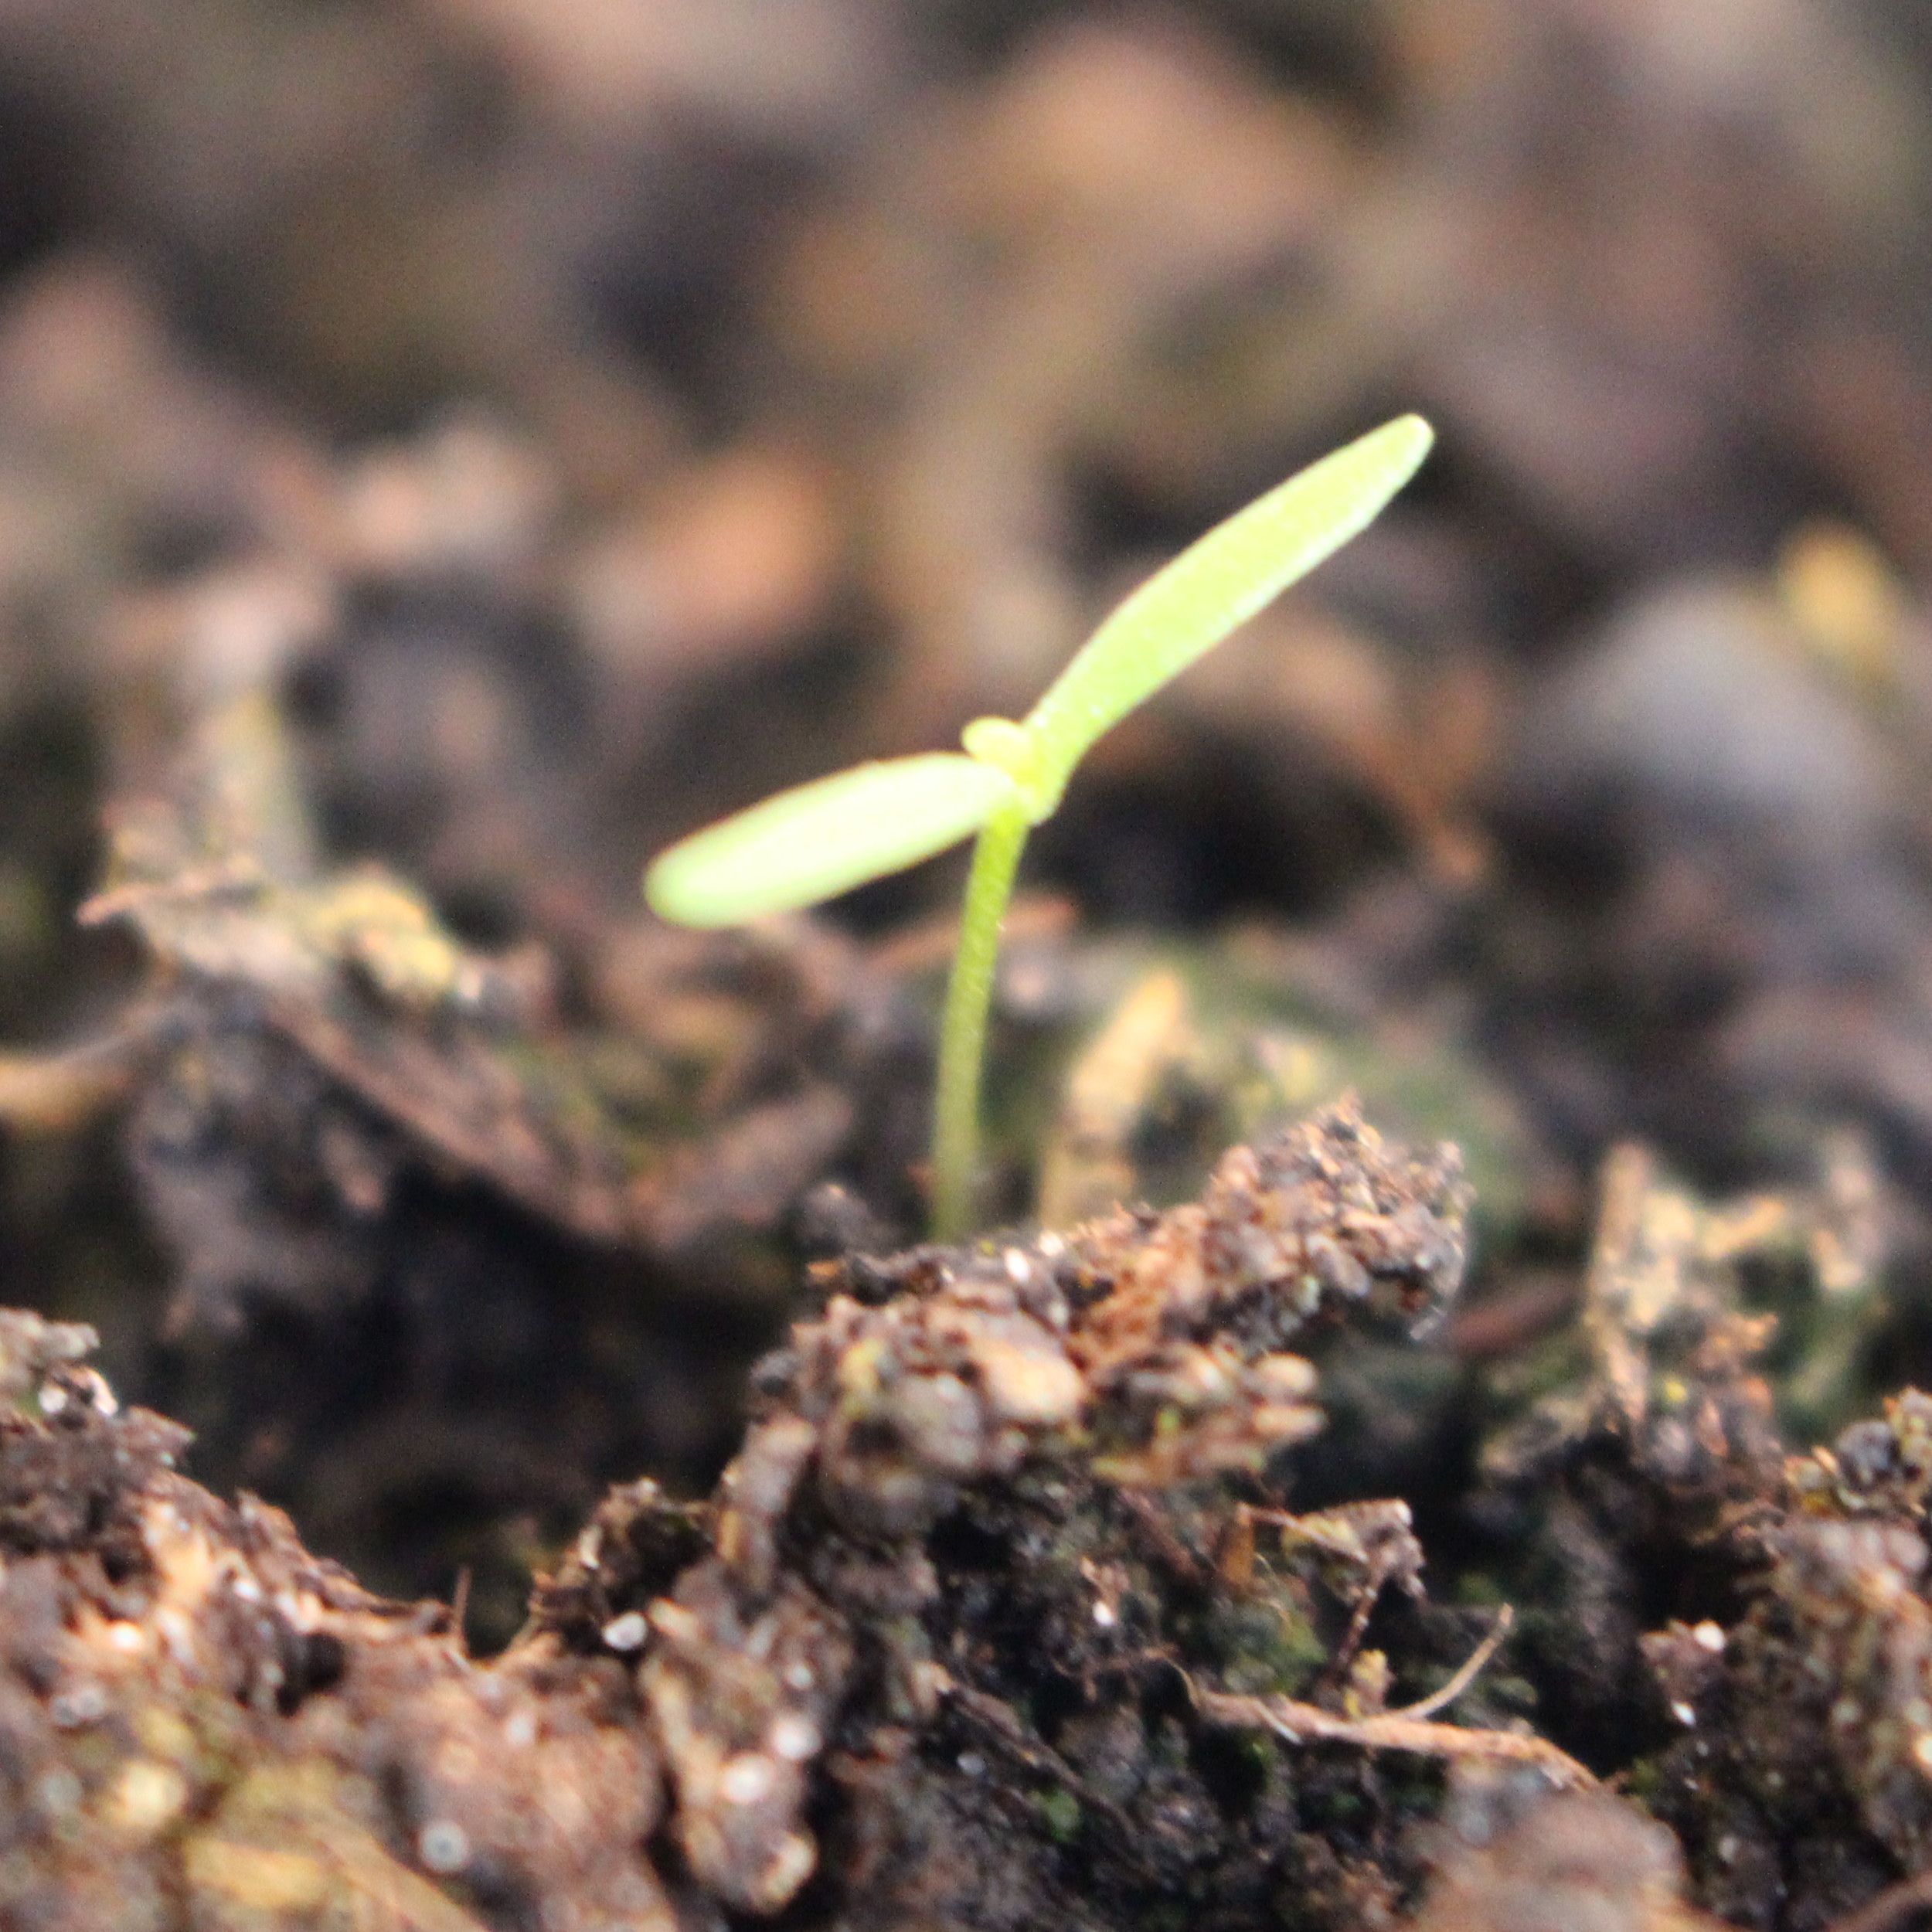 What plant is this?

Papaver rhoeas
